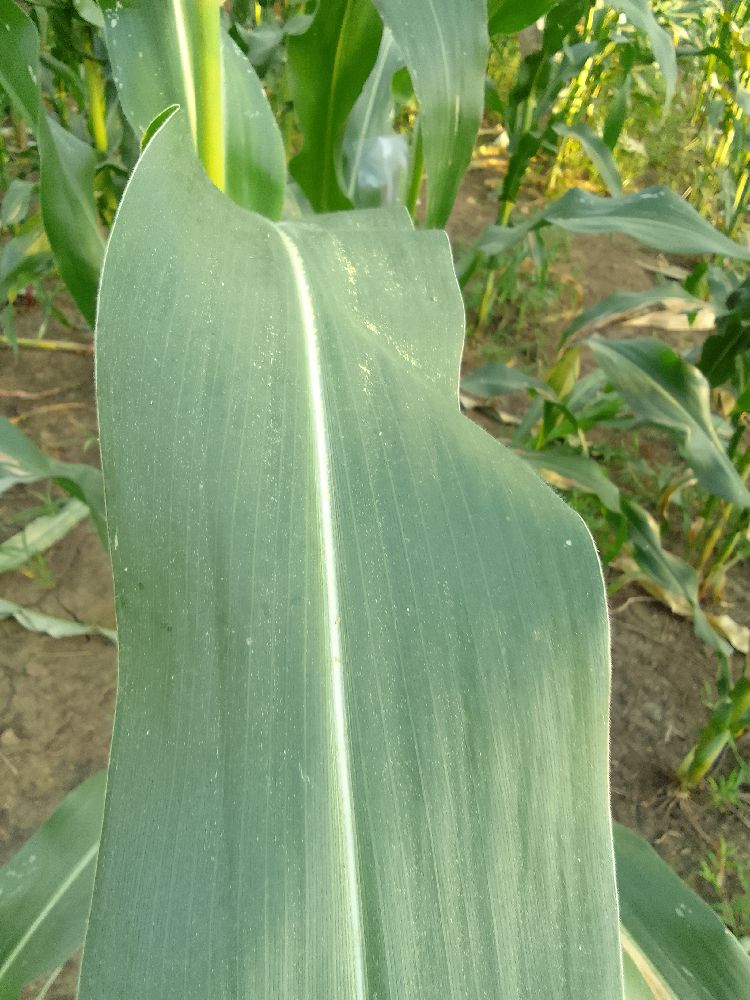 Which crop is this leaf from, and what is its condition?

maize, healthy
